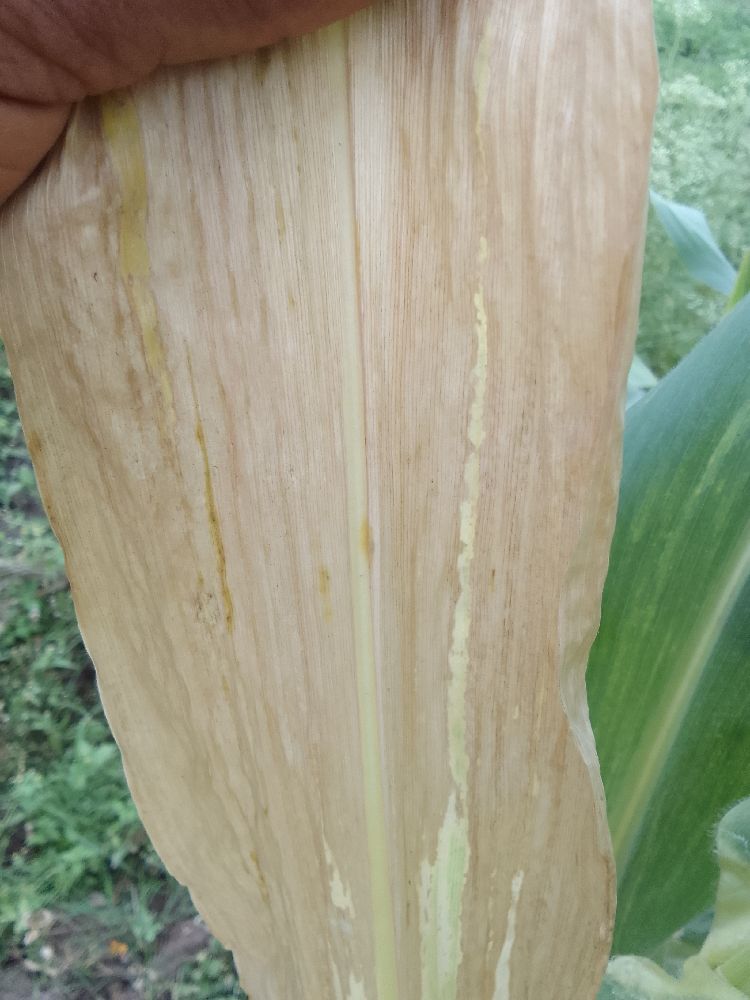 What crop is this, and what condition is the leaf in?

maize, maize lethal necrosis
